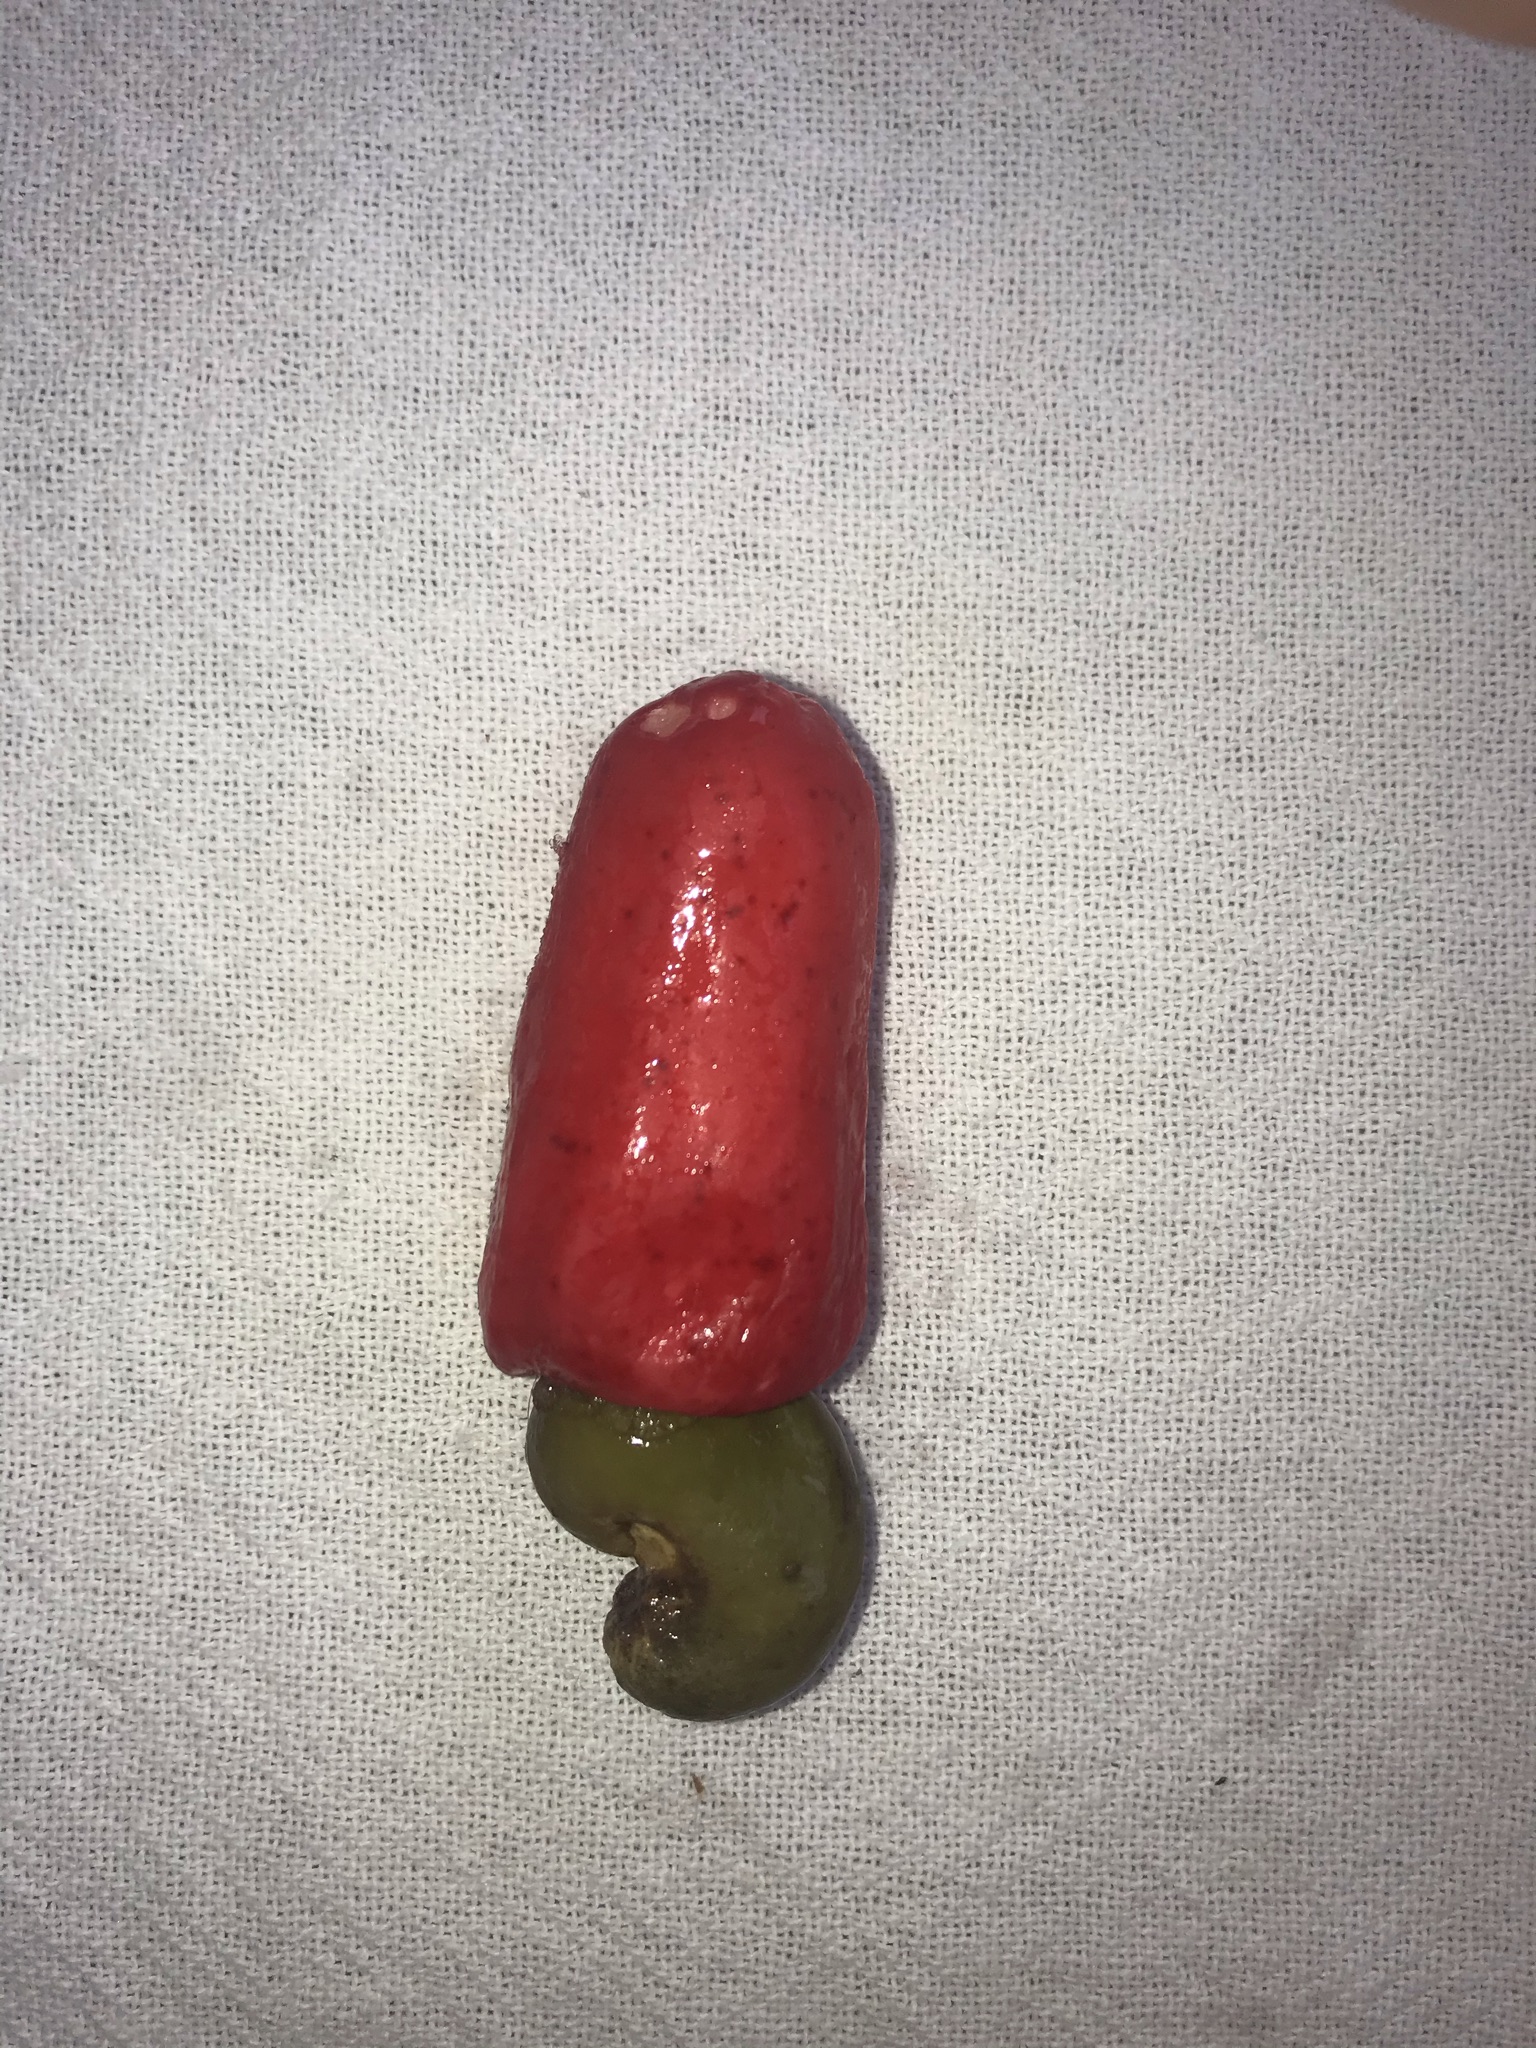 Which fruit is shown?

caju vermelho
